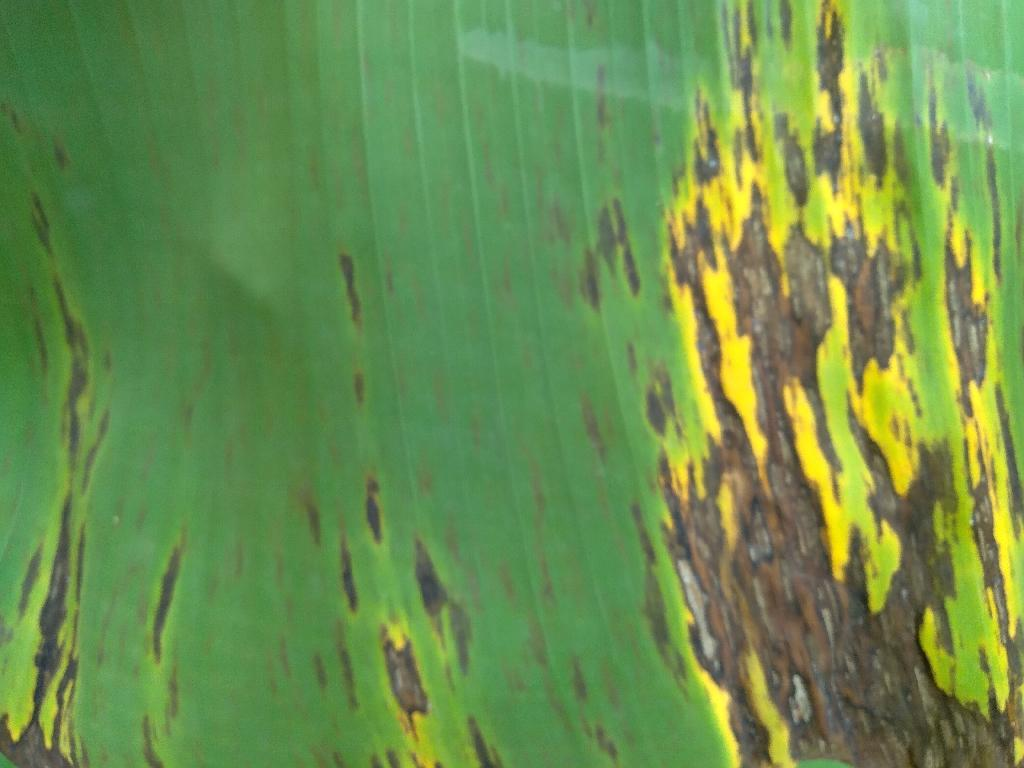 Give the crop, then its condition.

banana, black sigatoka
